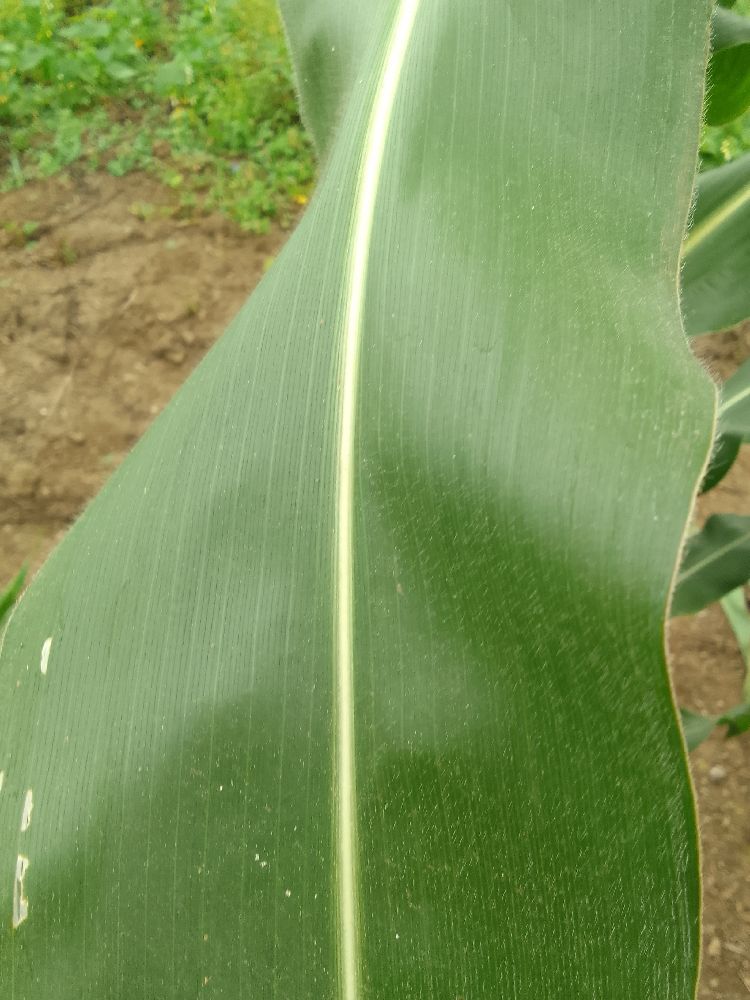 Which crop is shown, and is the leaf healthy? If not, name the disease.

maize, healthy
